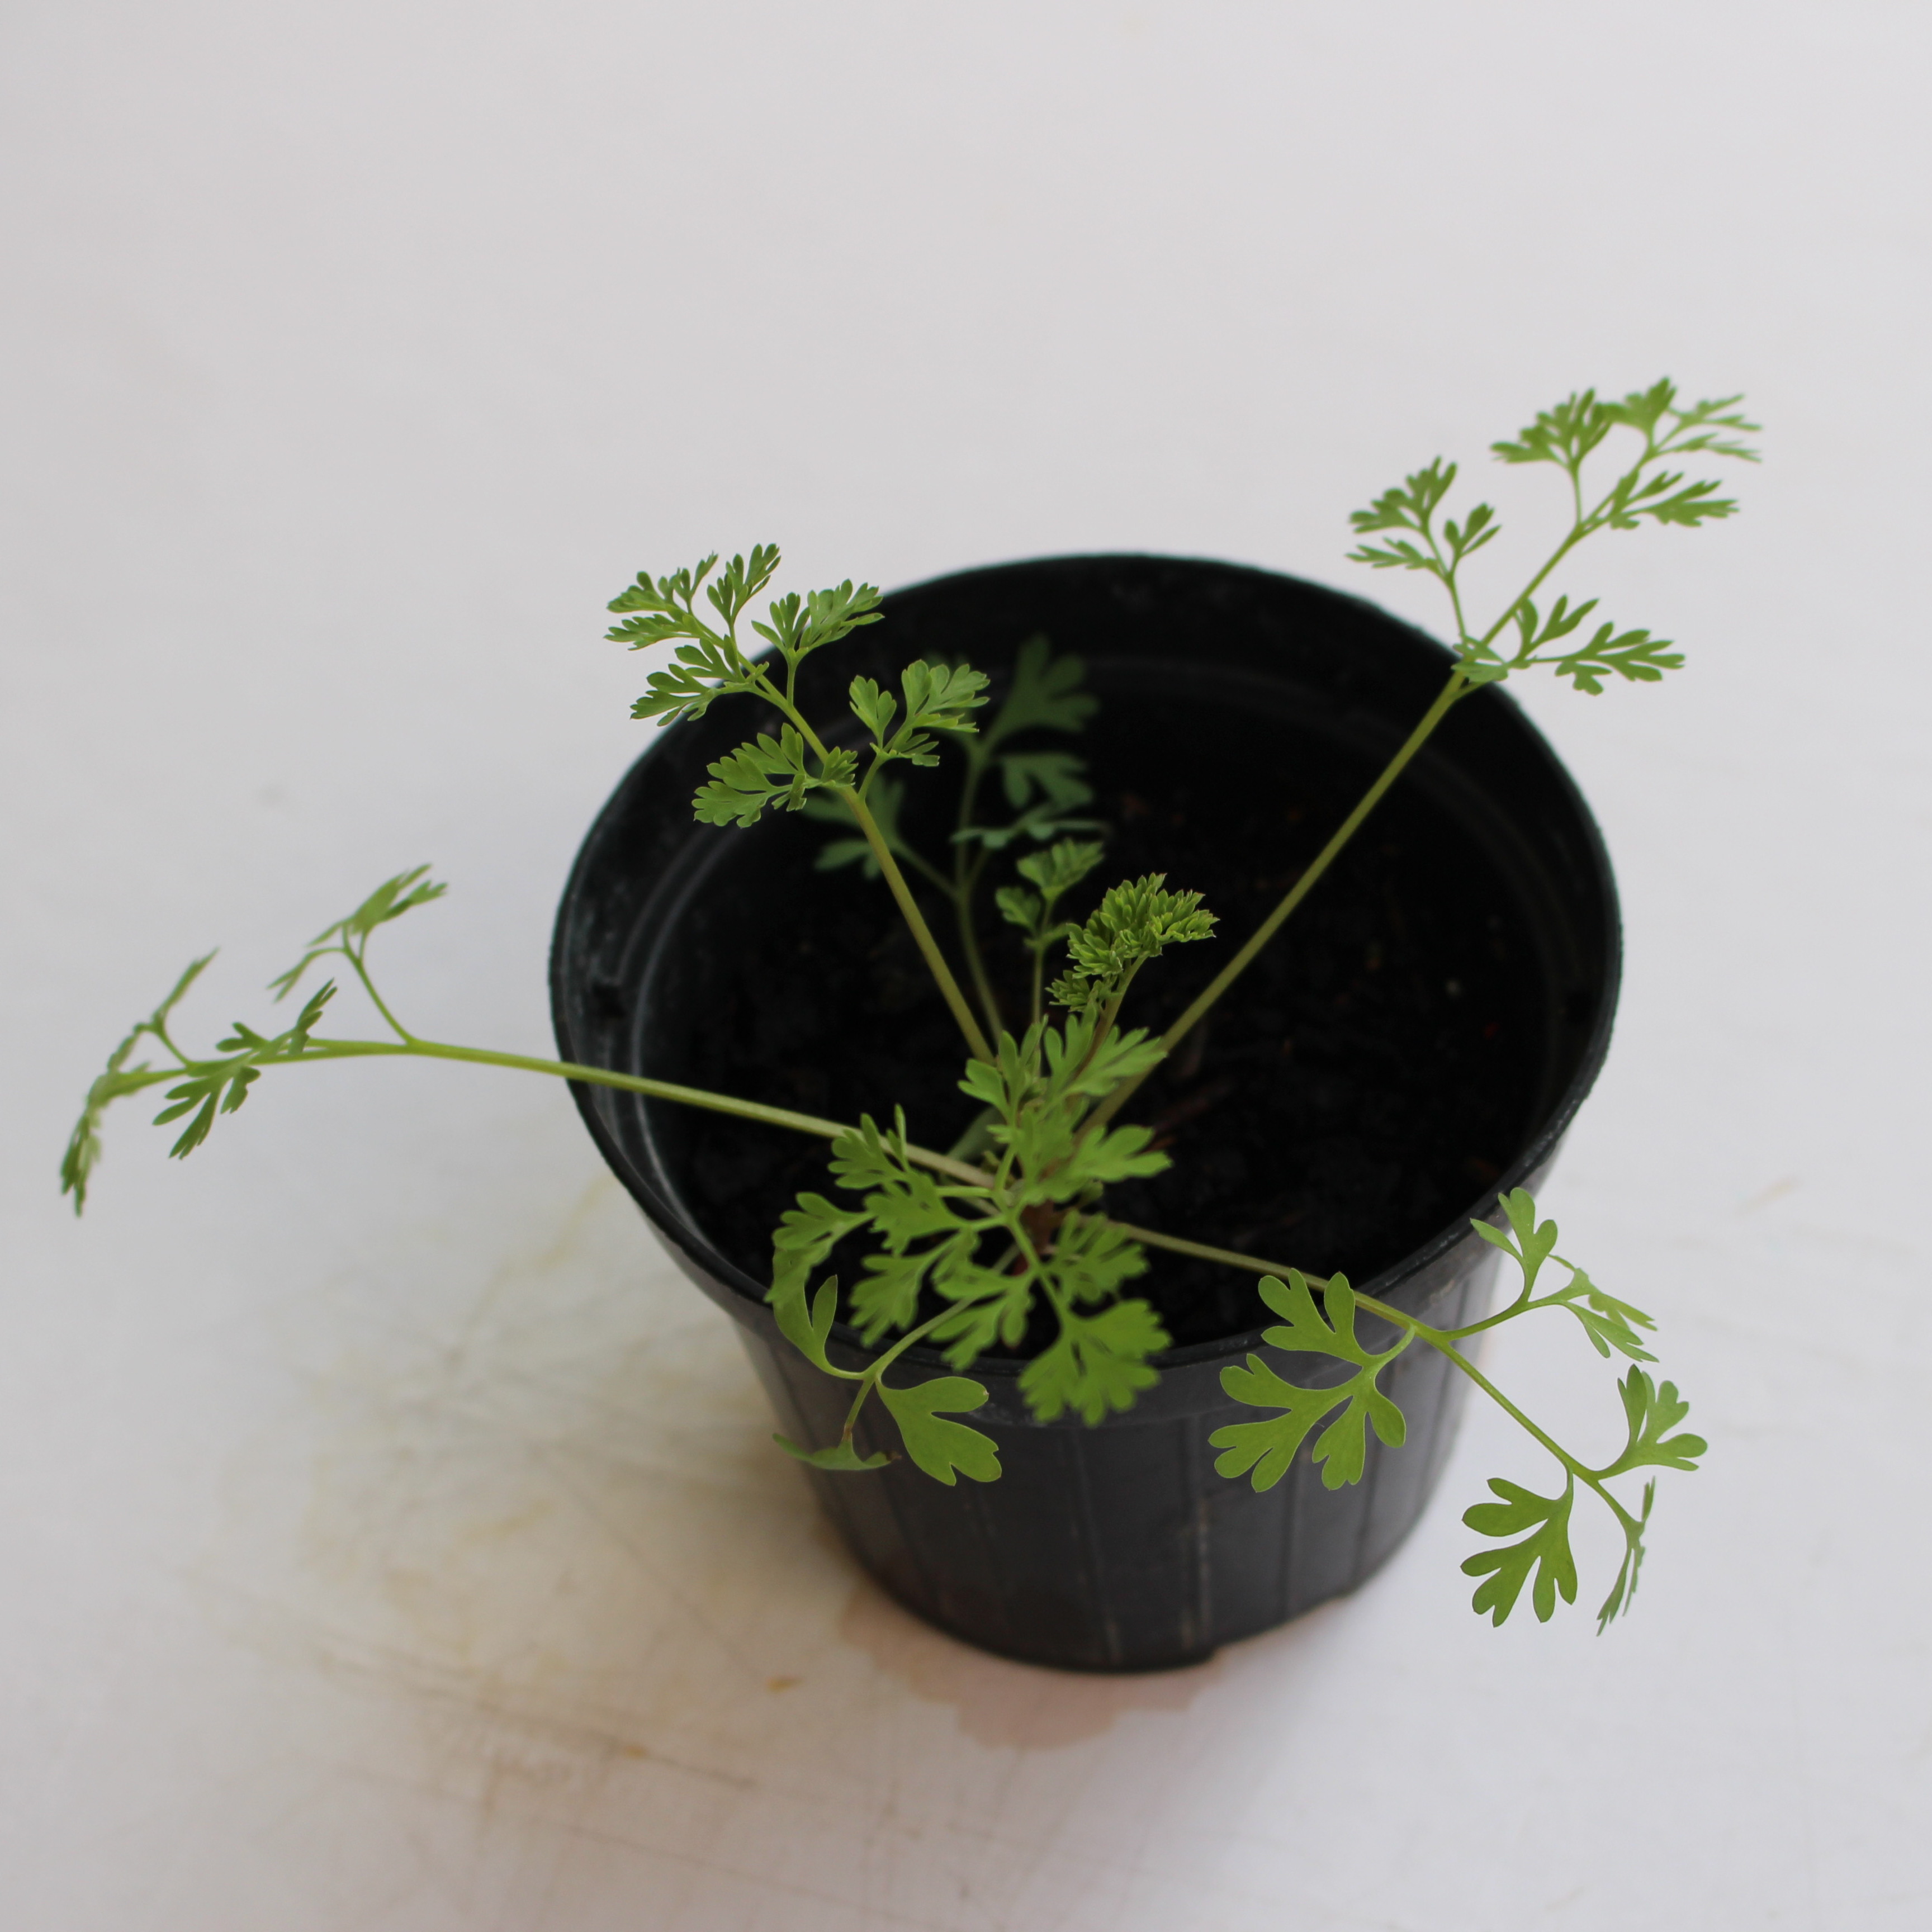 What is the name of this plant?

Fumaria officinalis
